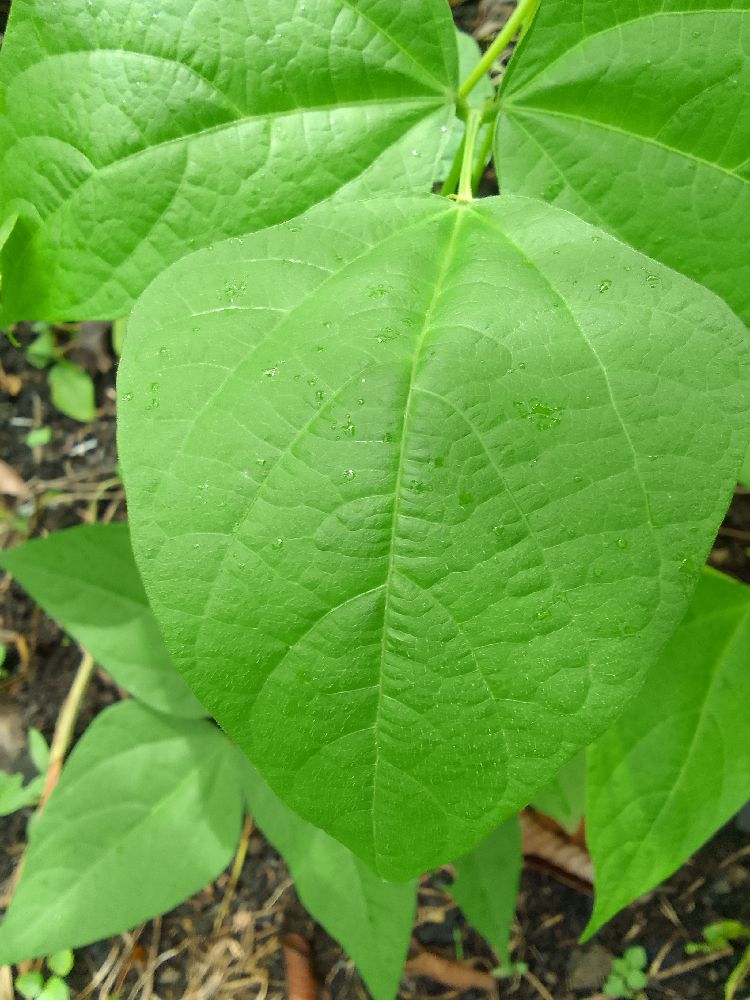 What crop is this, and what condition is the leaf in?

common bean, healthy
